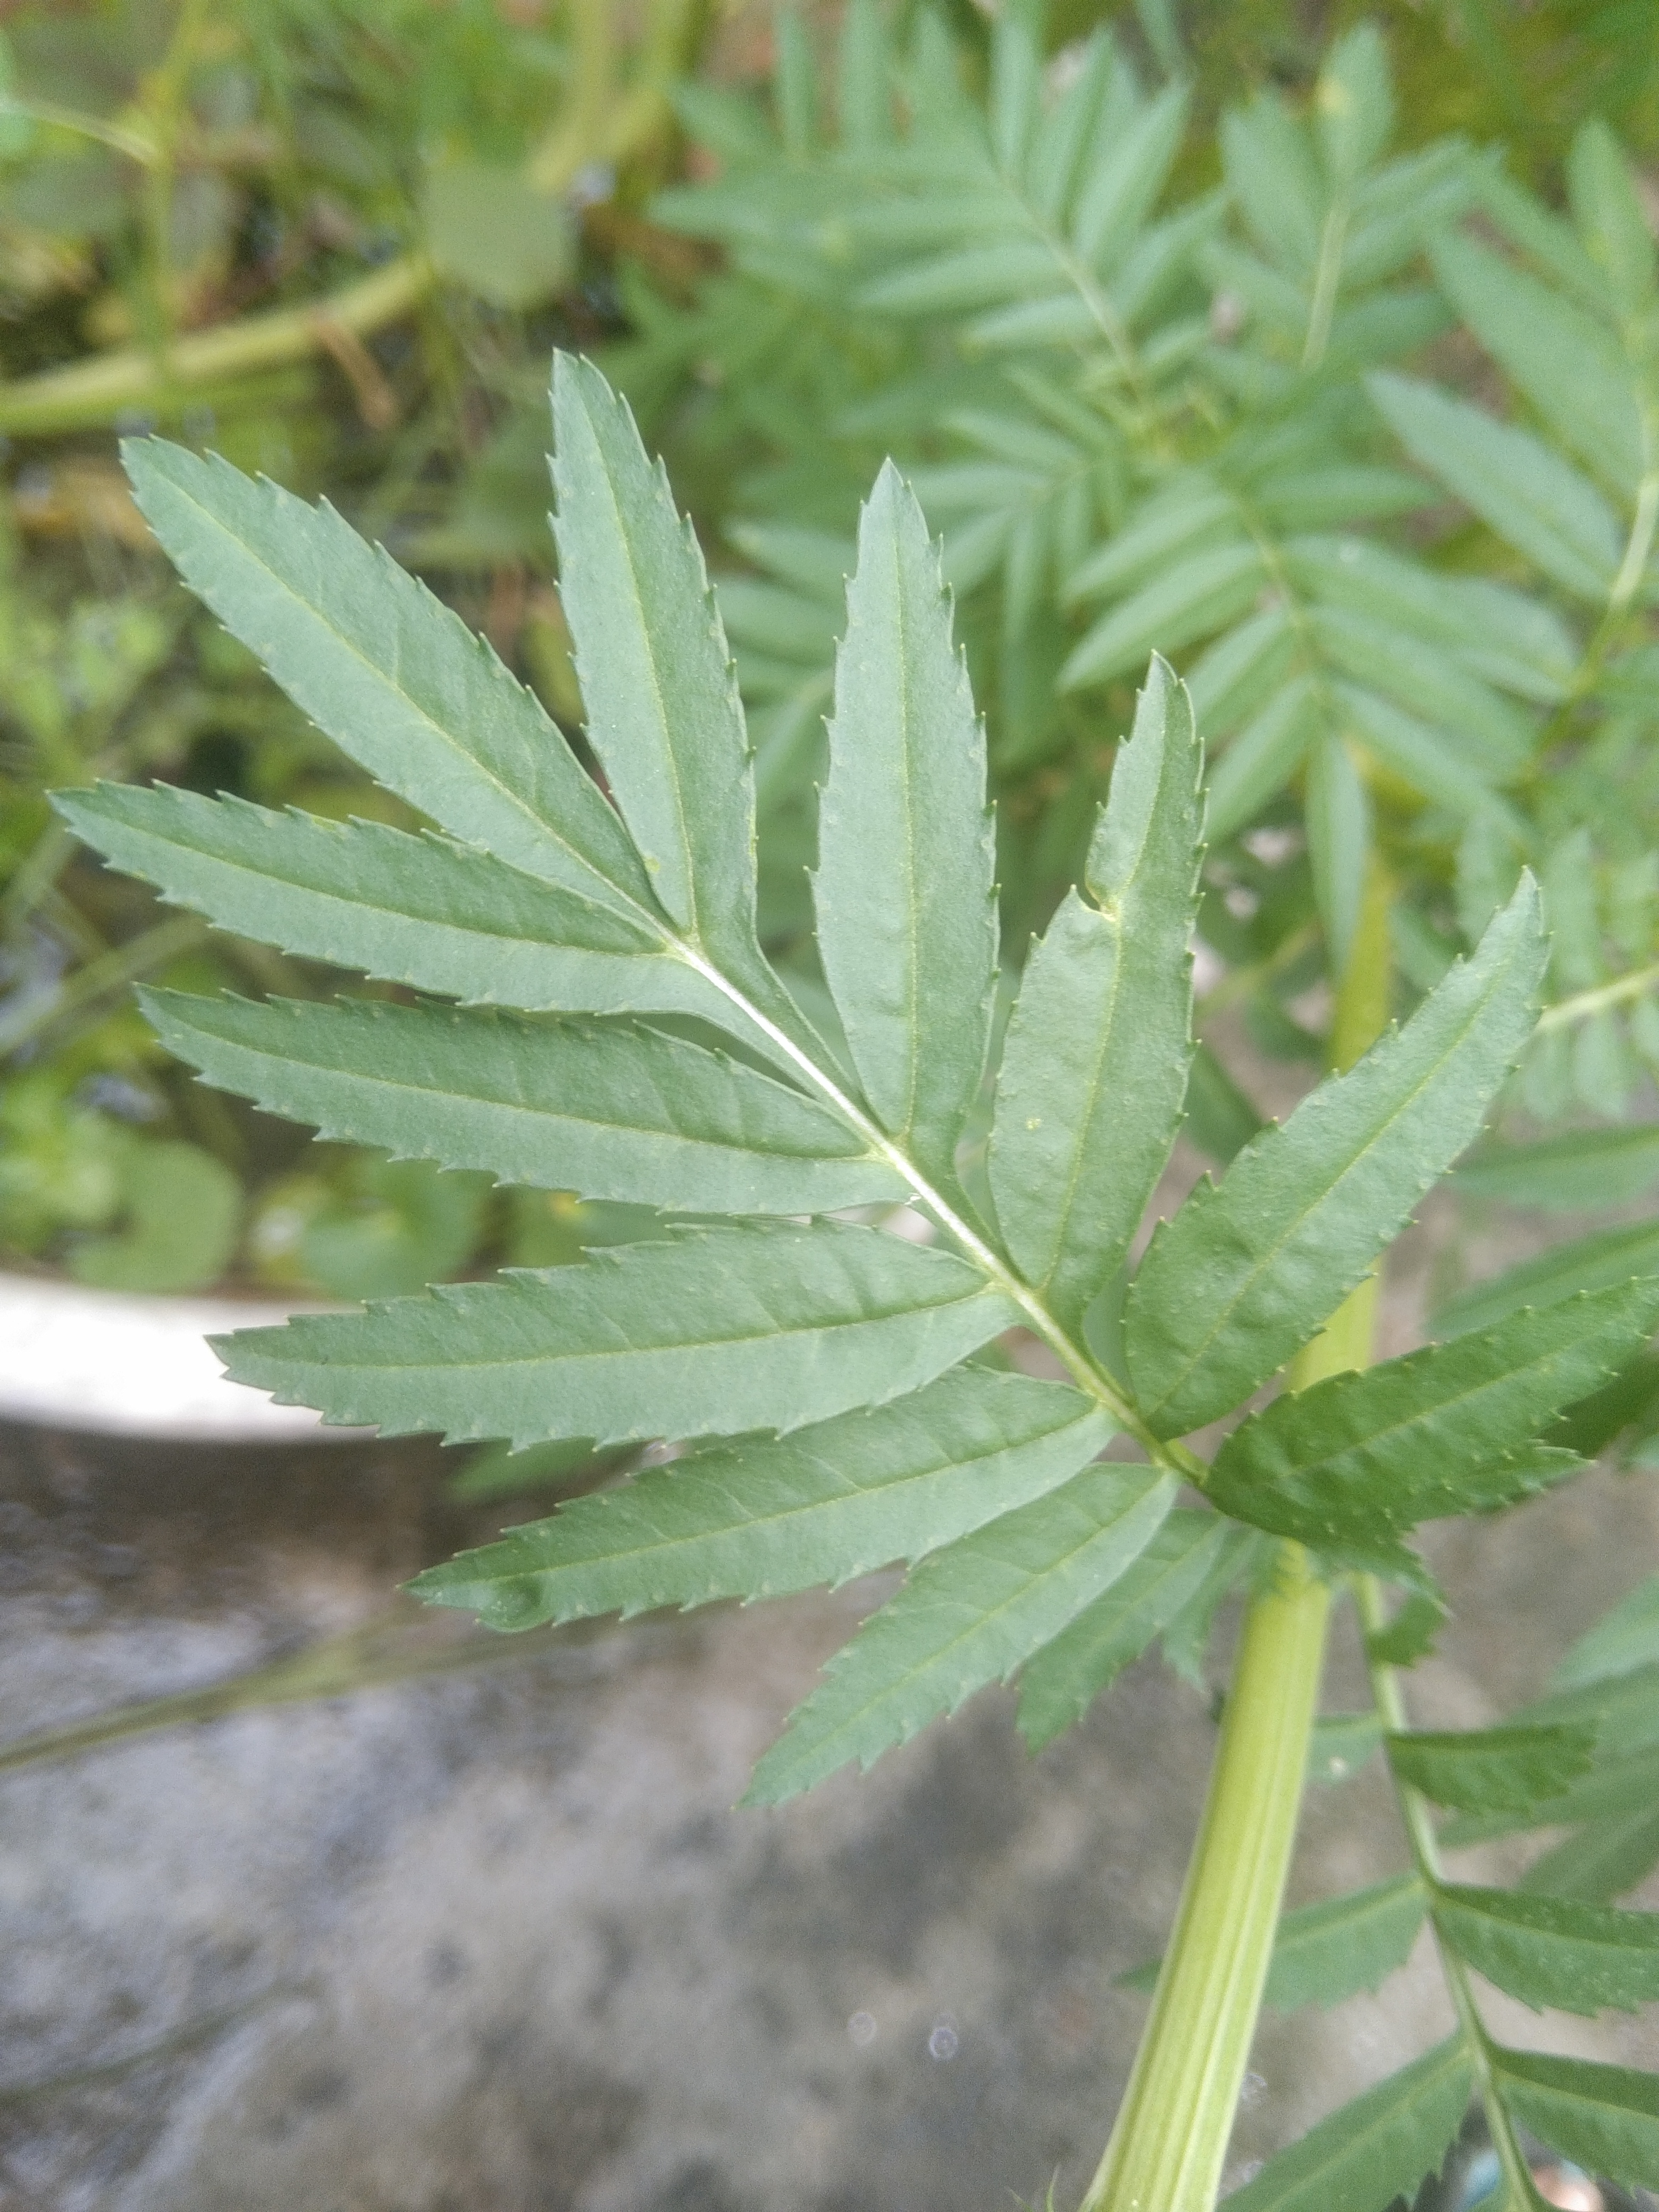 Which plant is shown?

marigold
